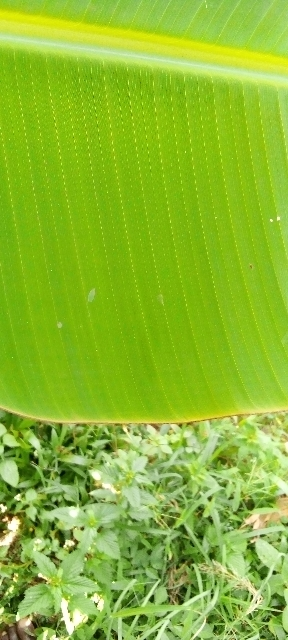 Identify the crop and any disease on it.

banana, healthy
